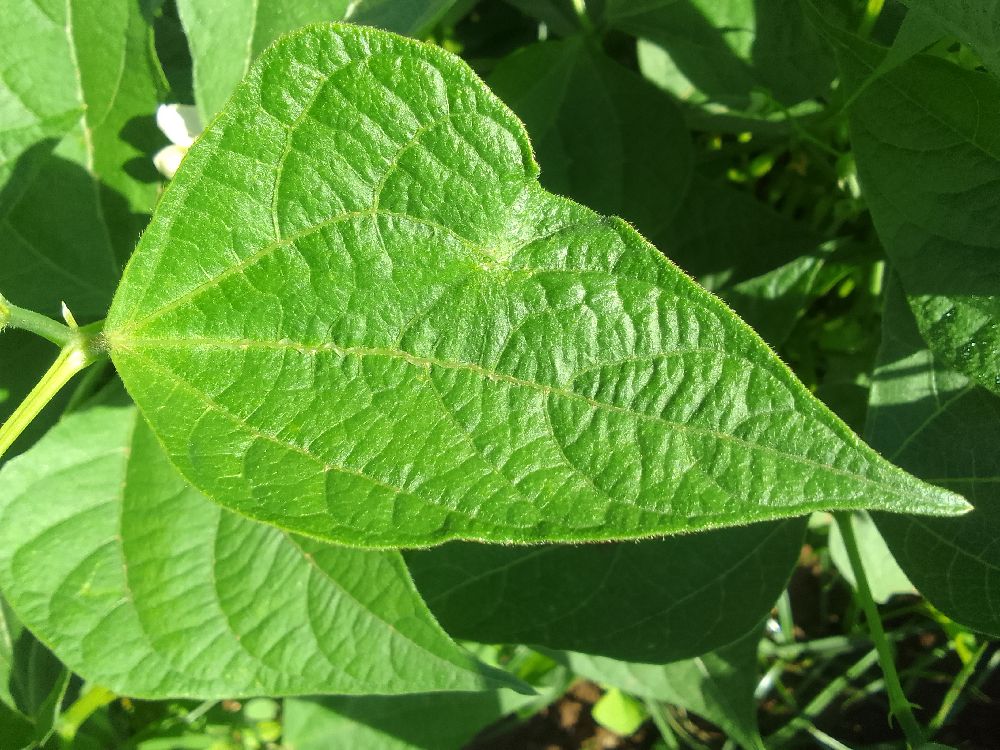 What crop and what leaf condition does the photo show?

common bean, healthy
